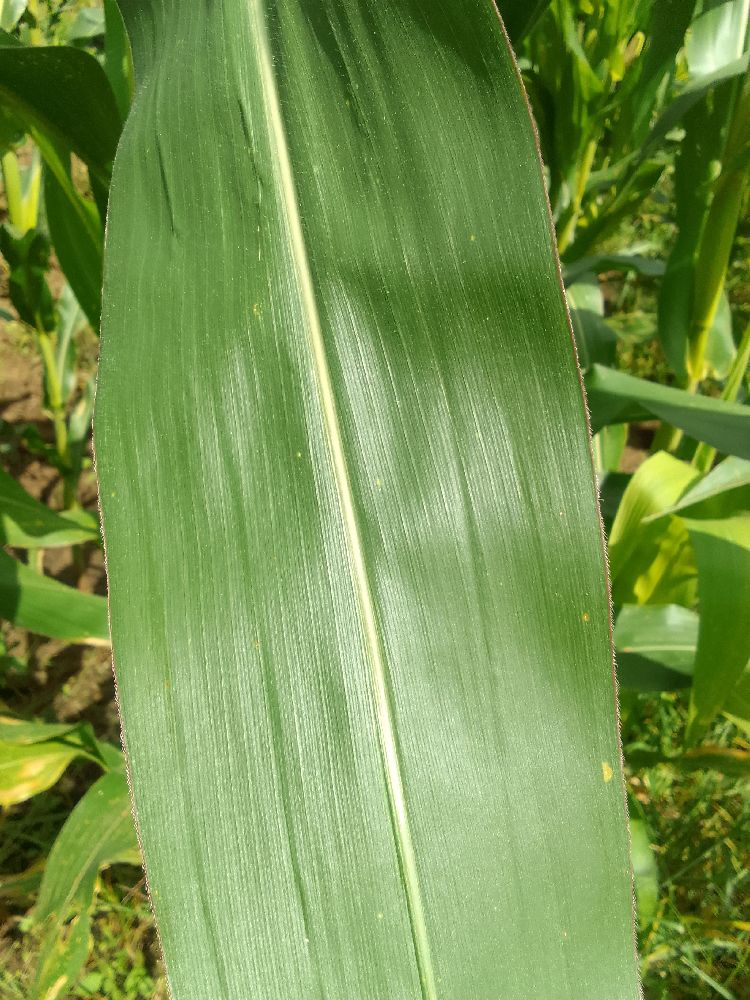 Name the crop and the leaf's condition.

maize, healthy
